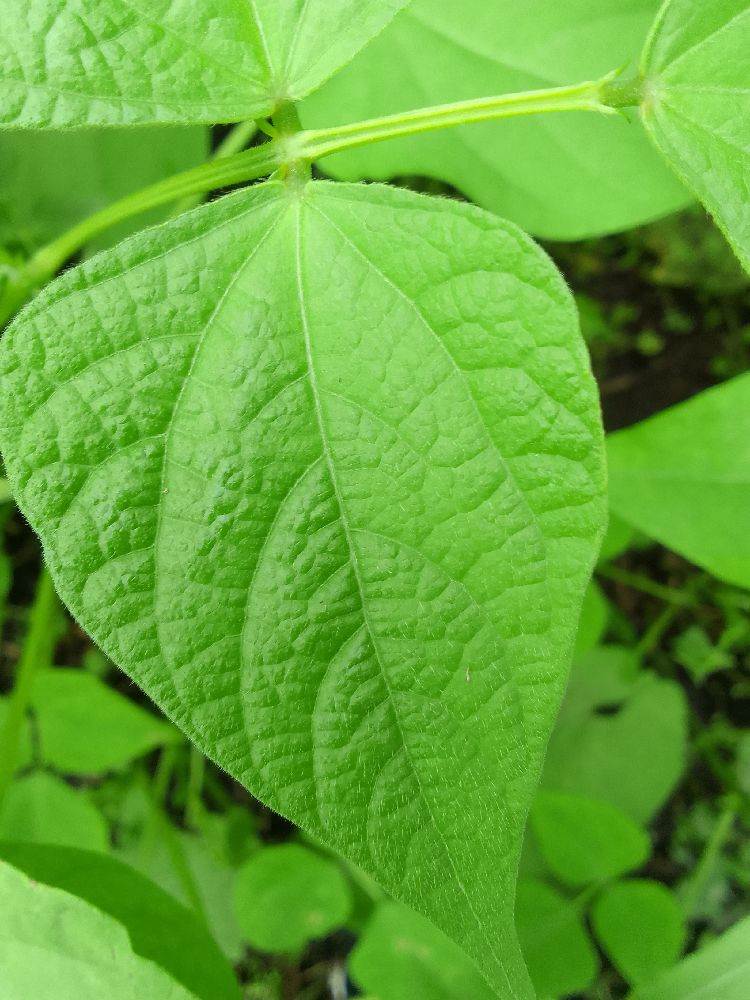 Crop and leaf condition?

common bean, healthy
